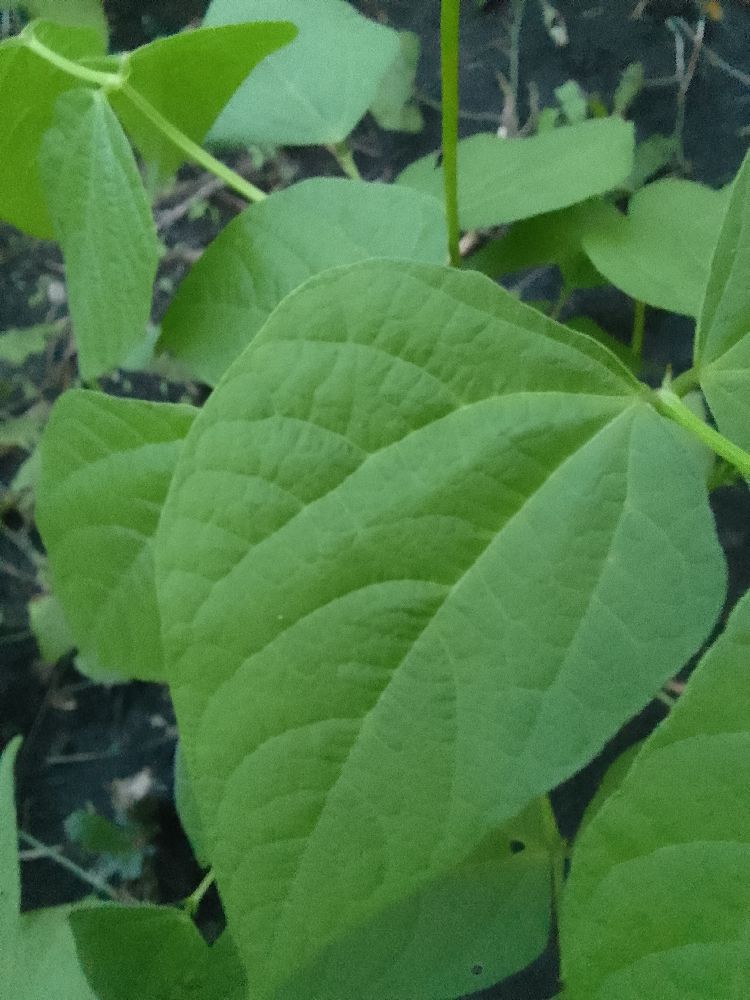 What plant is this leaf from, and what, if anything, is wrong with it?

common bean, healthy
